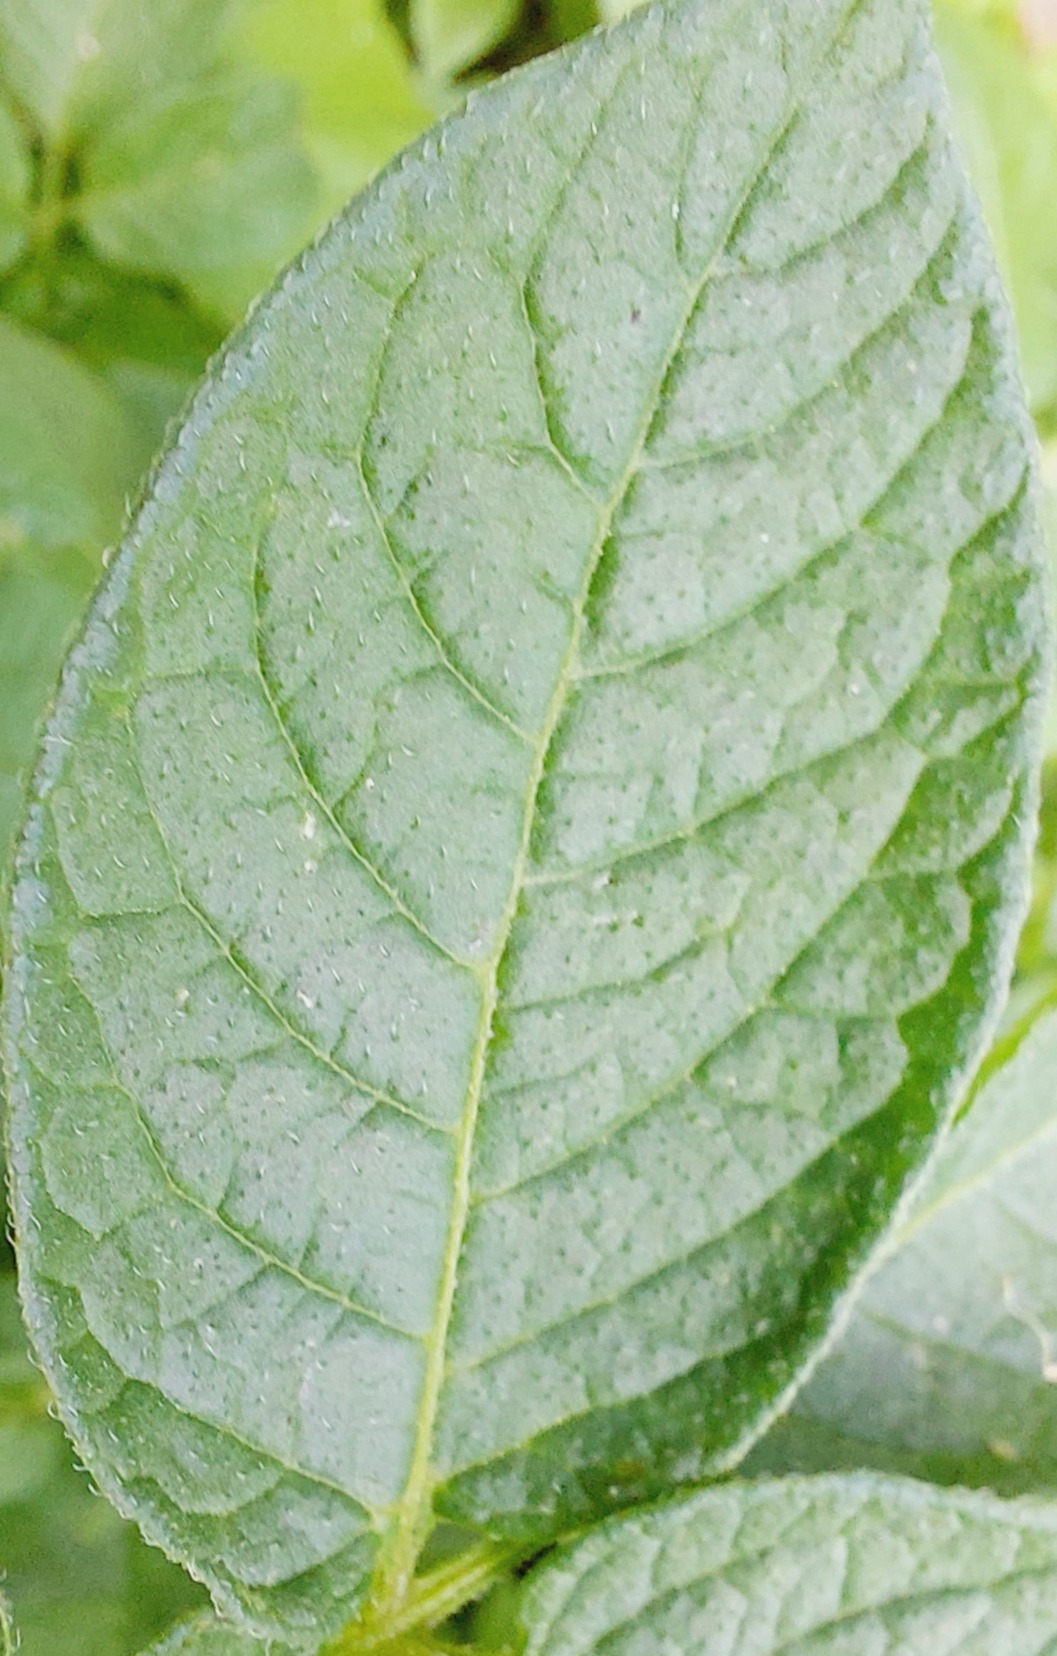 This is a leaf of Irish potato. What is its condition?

healthy
